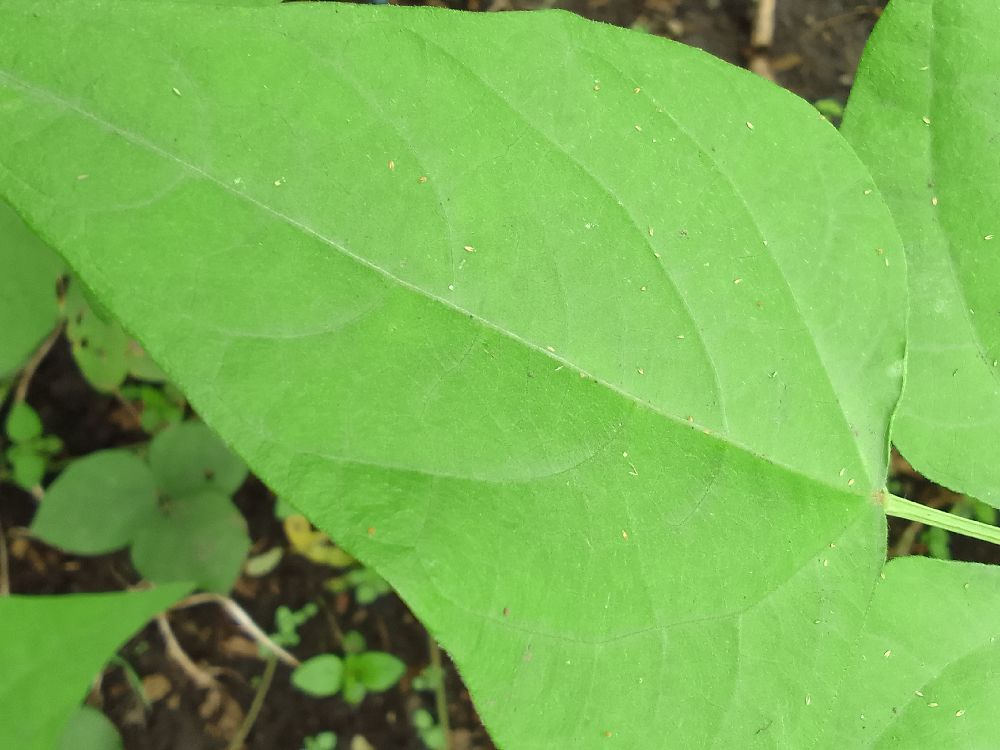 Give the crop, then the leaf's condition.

common bean, healthy
